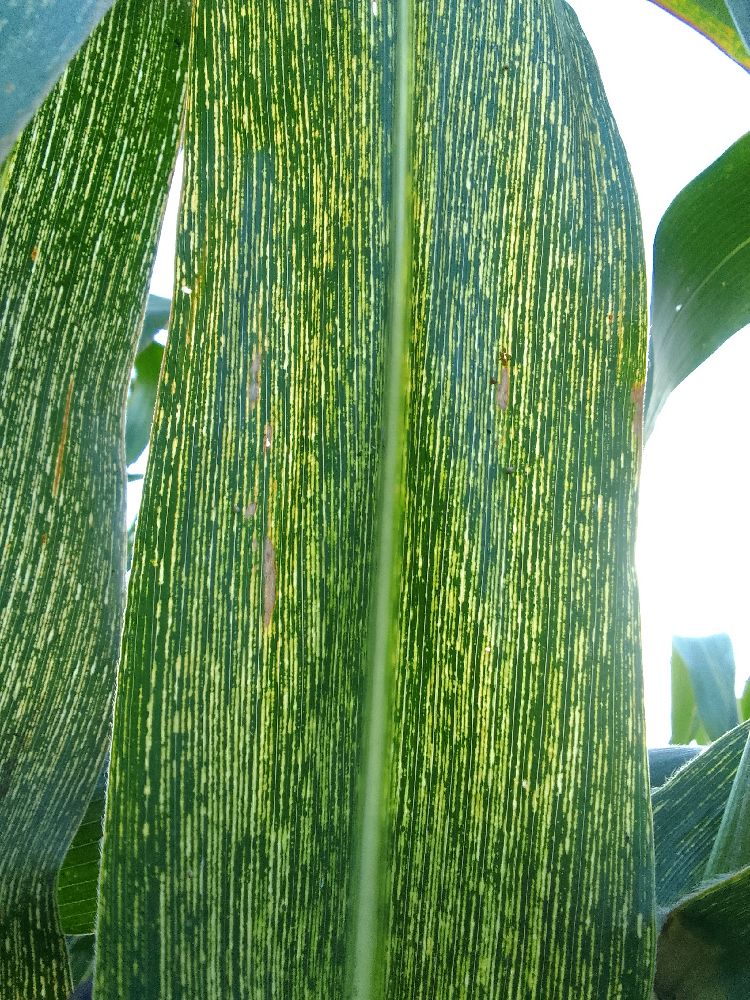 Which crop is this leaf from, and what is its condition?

maize, maize streak virus
